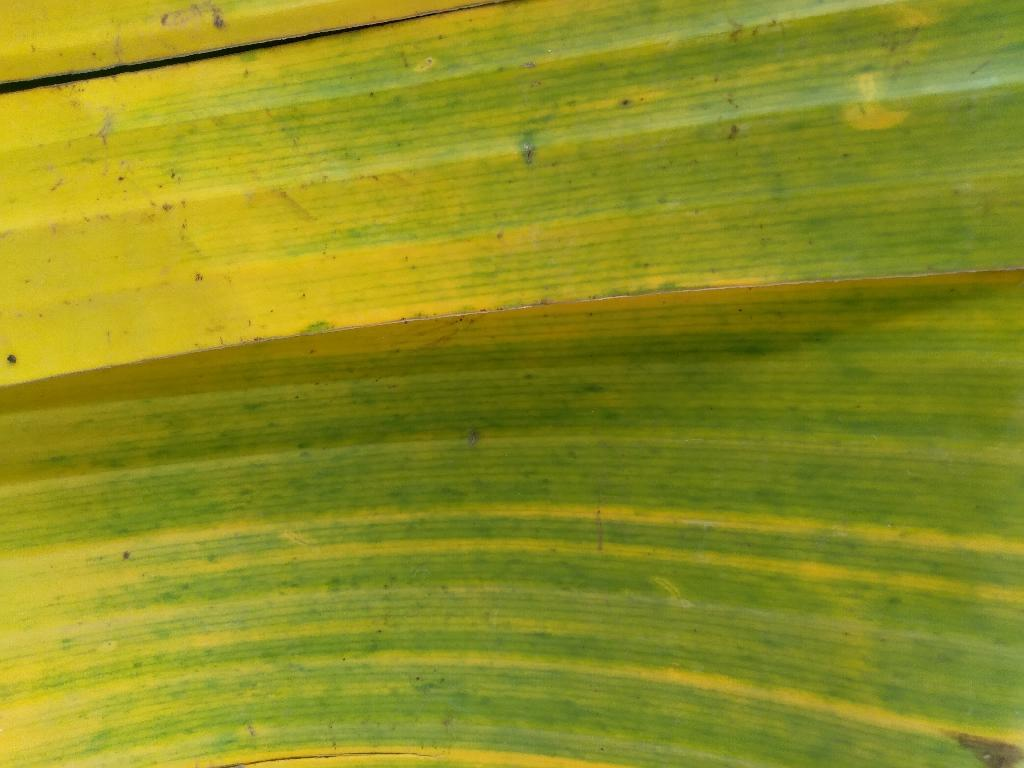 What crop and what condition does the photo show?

banana, fusarium wilt race 1
